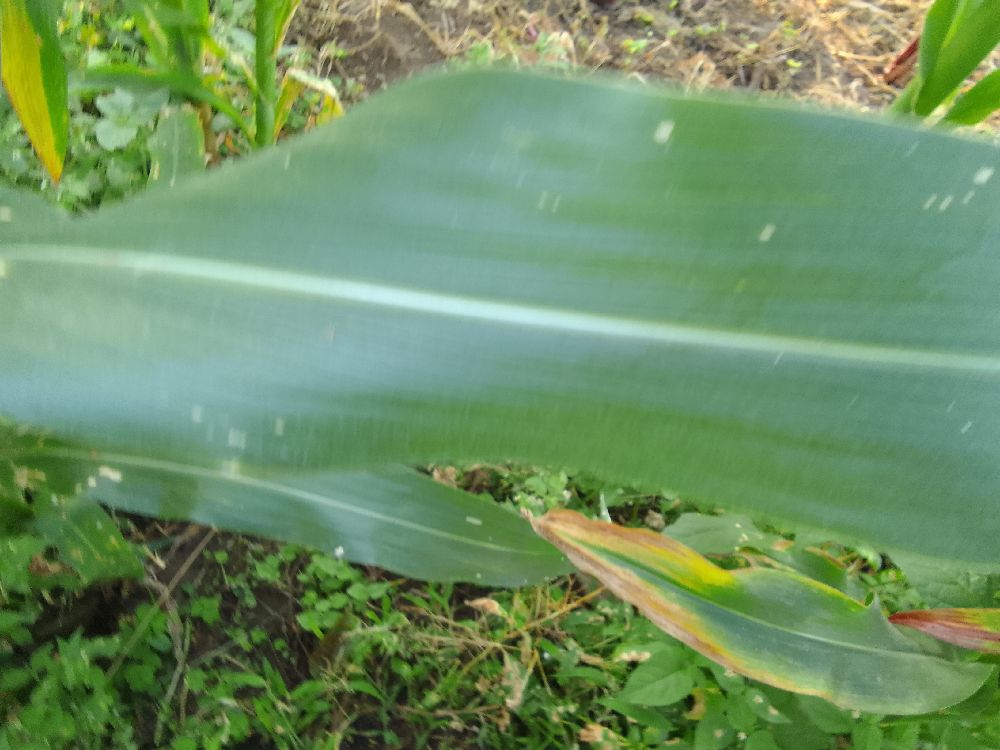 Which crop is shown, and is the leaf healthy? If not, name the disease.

maize, healthy
